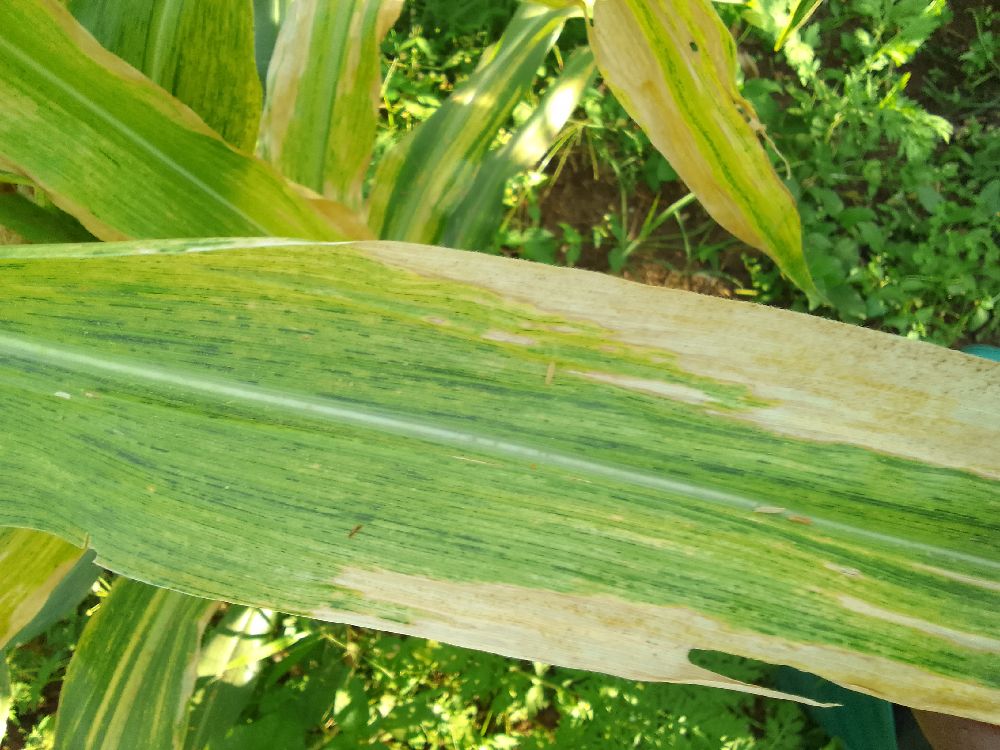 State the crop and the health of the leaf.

maize, maize lethal necrosis
